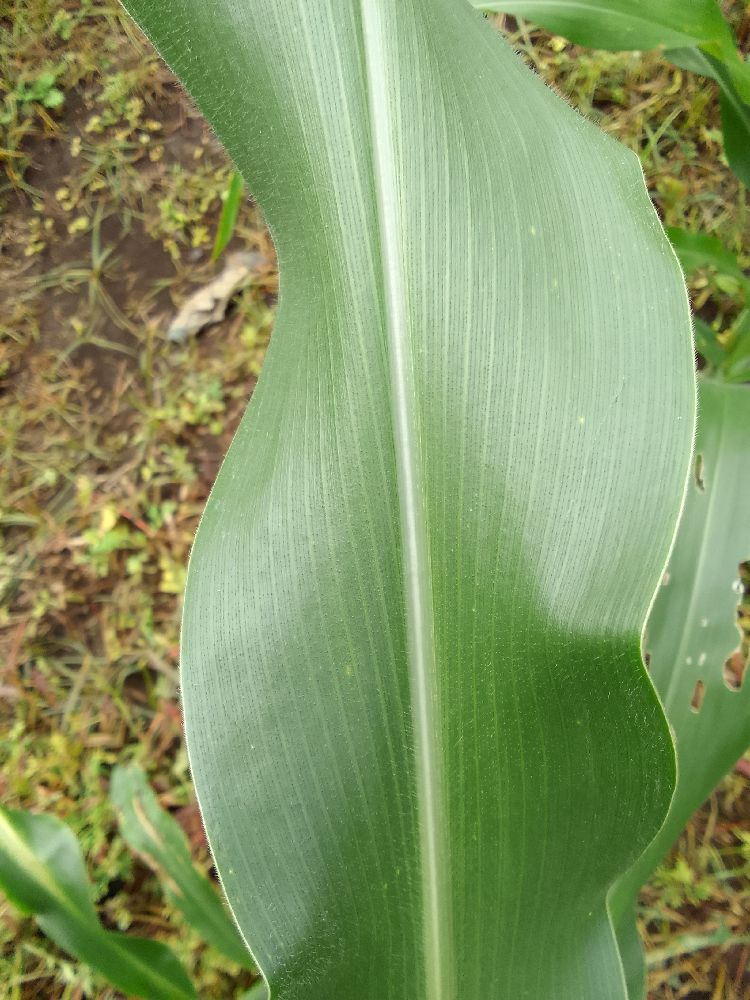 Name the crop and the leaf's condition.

maize, healthy
